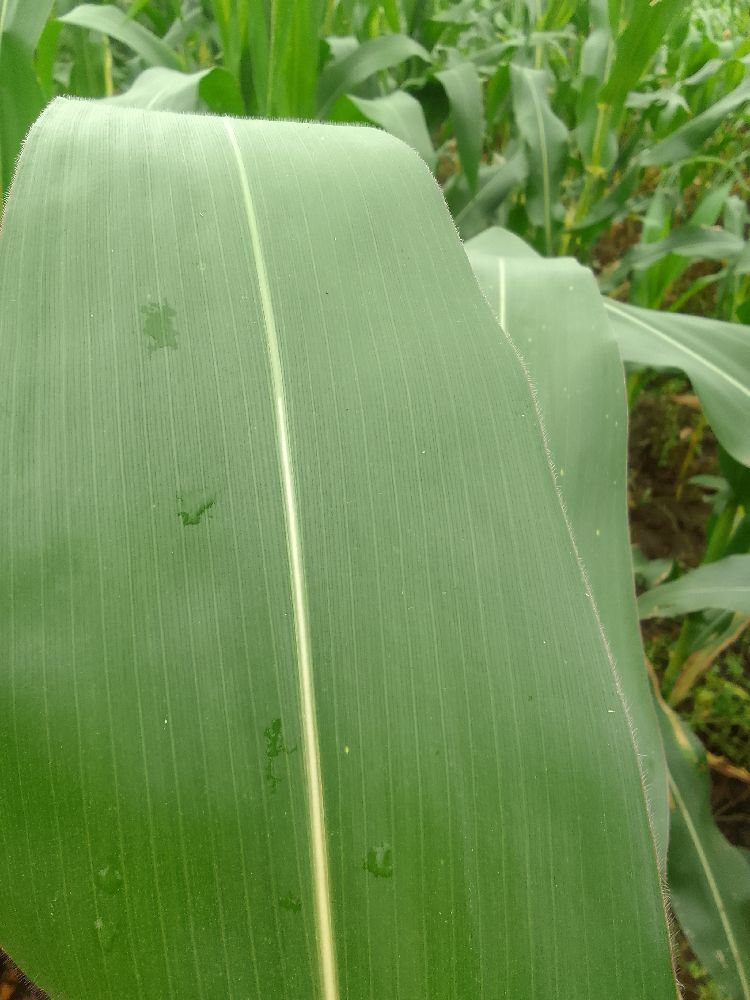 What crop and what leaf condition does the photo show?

maize, healthy
